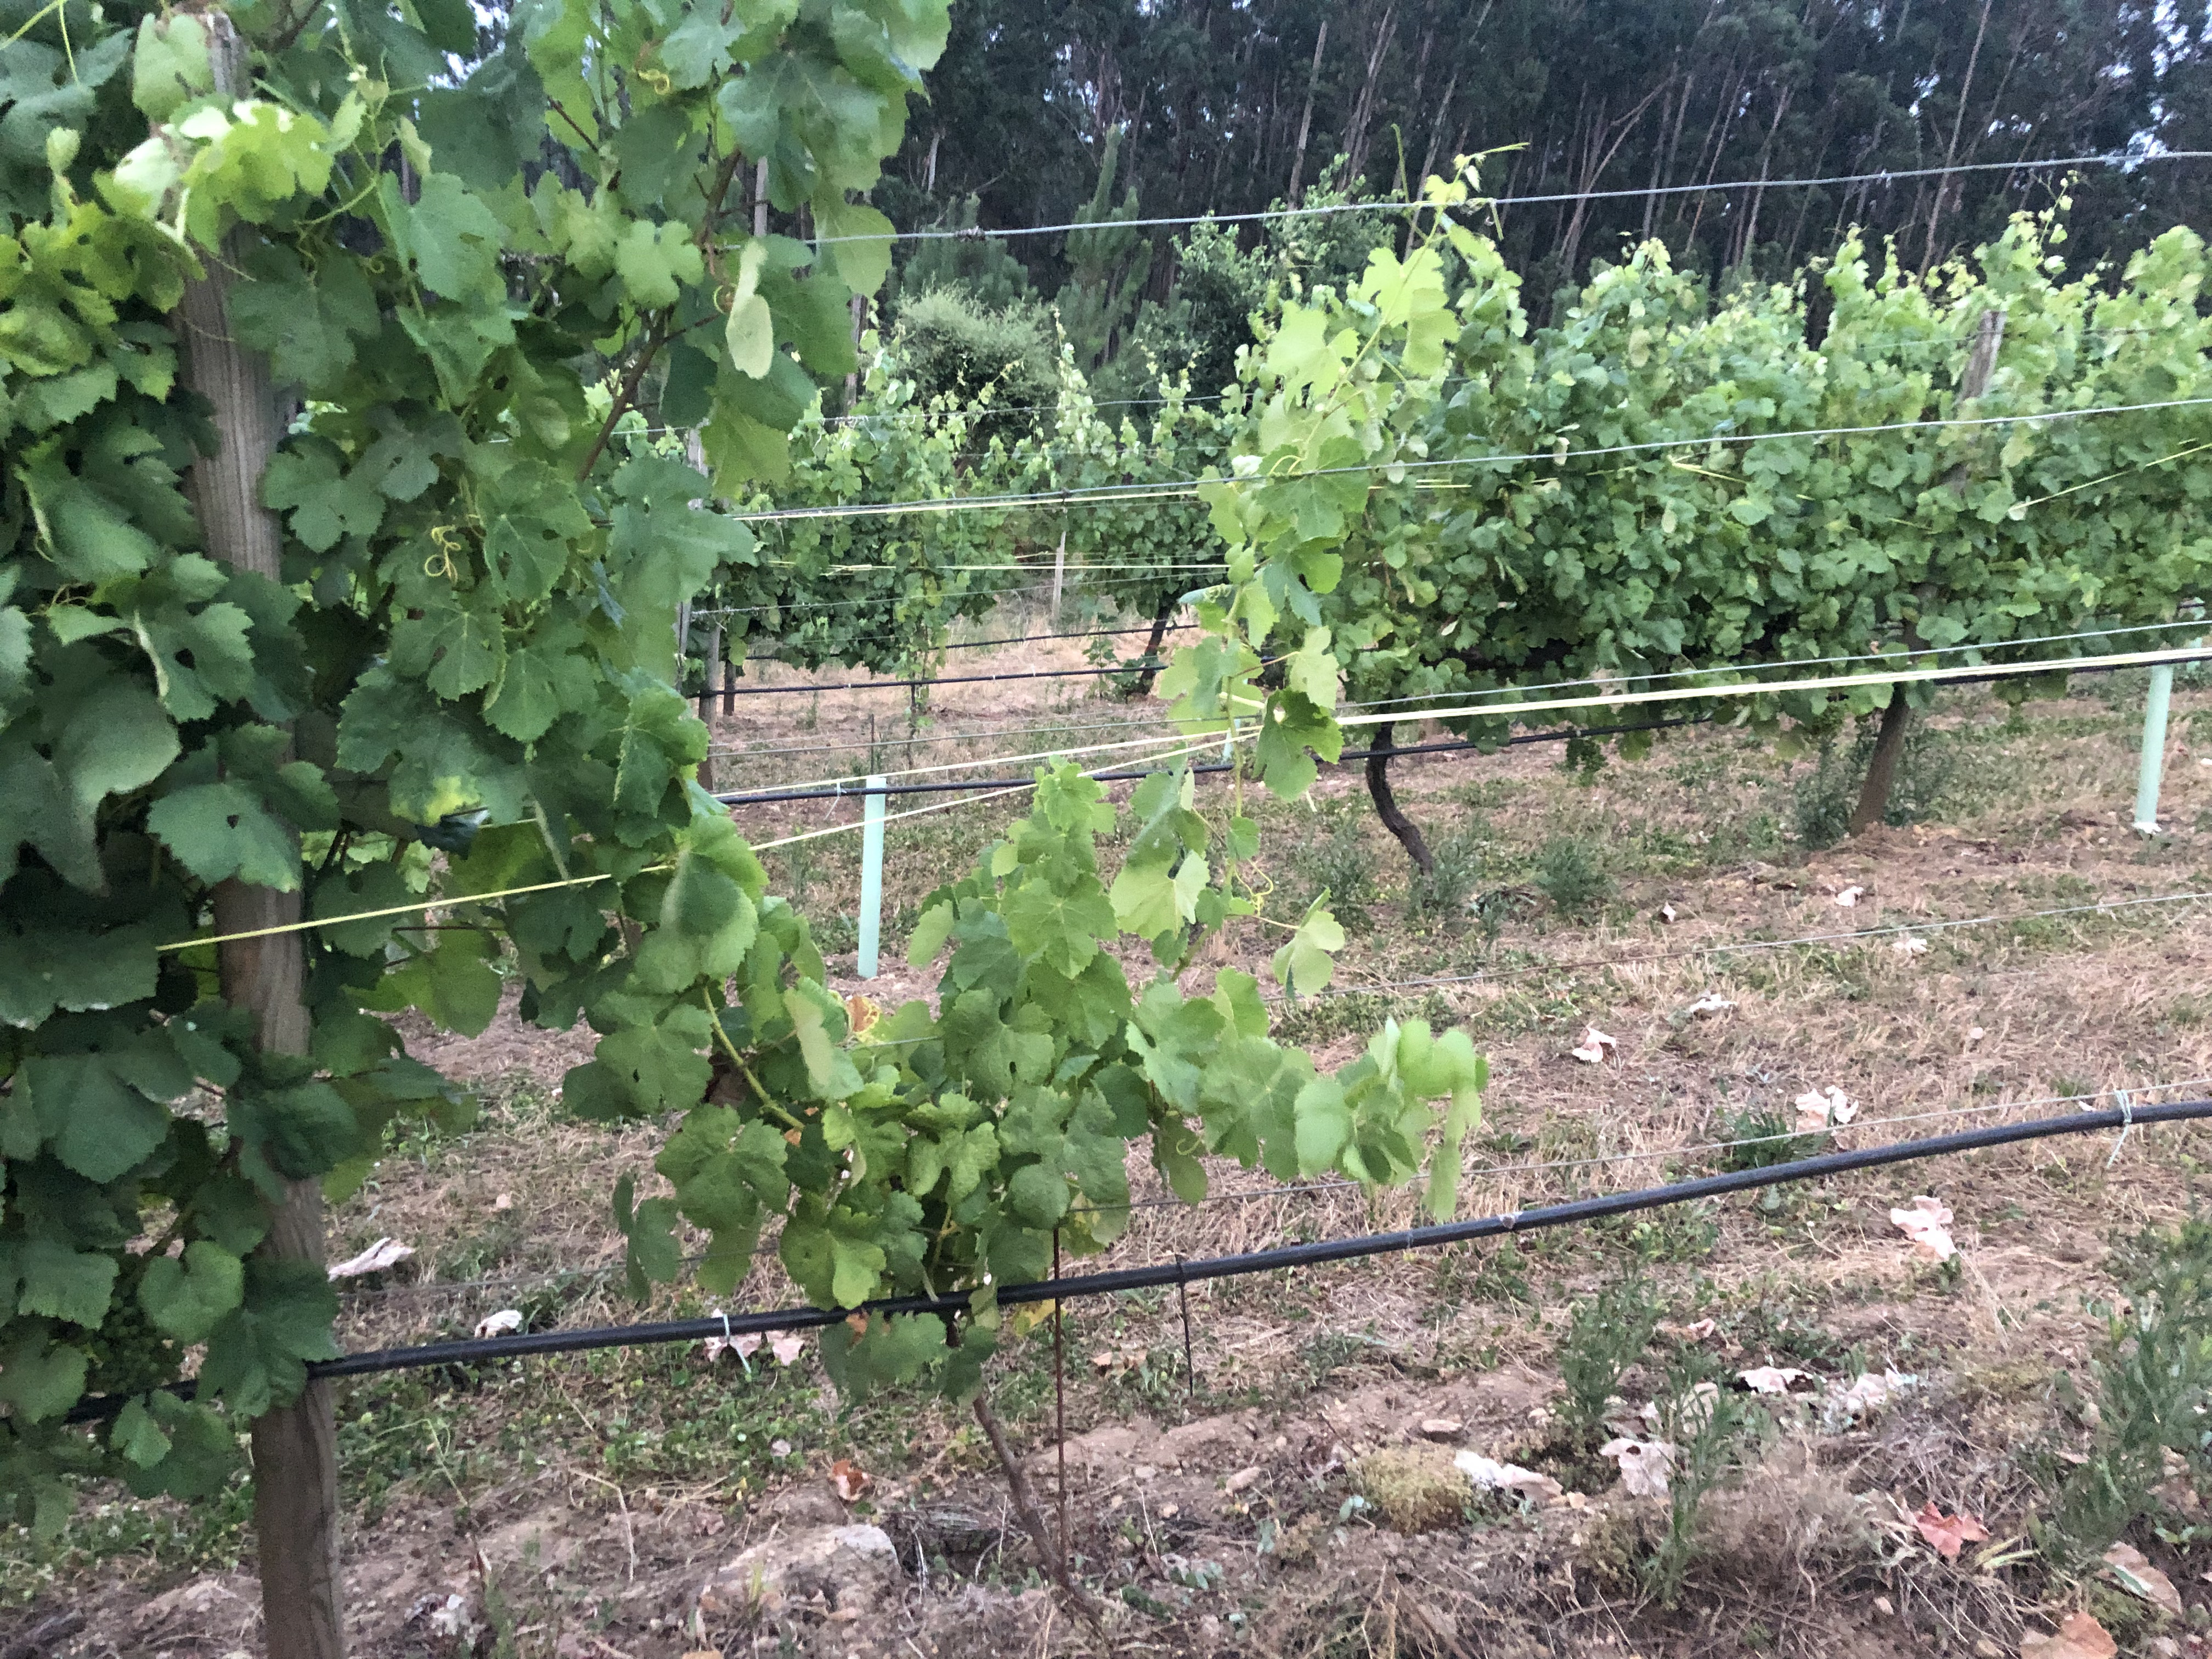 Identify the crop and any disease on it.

grapevine, not affected by esca disease
